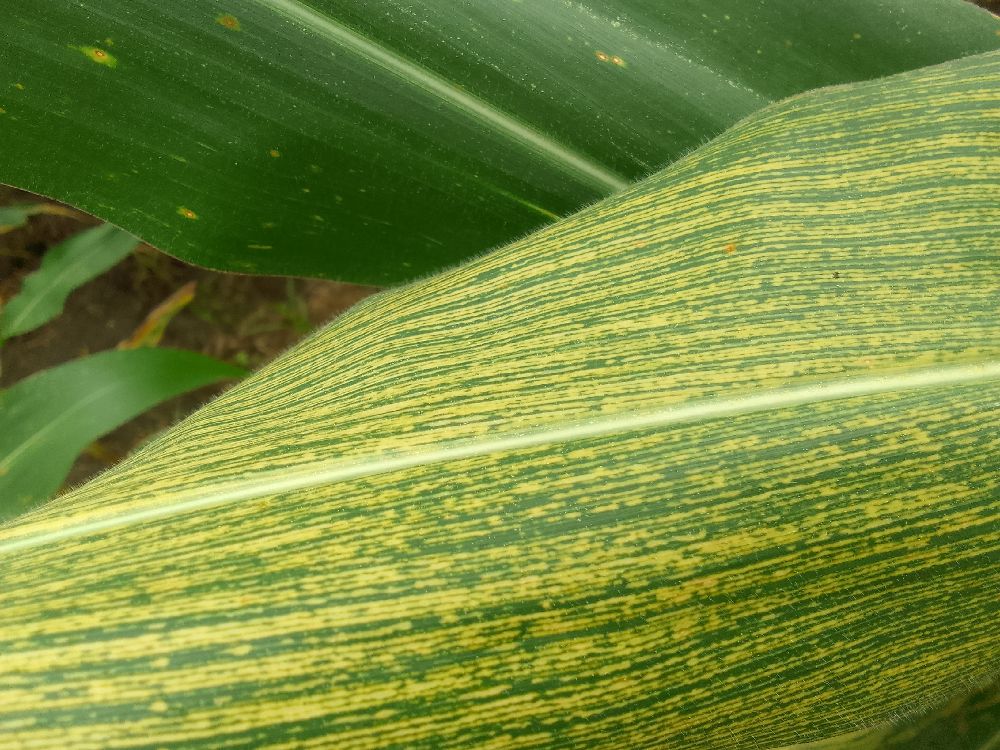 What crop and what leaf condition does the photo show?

maize, maize streak virus
